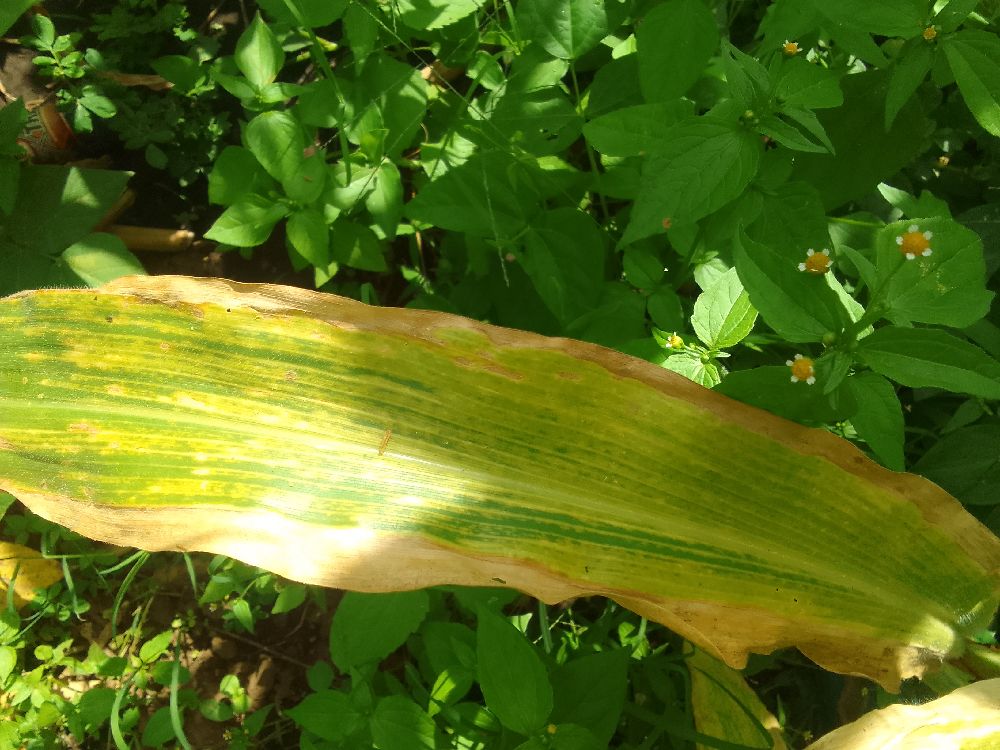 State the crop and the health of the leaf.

maize, maize lethal necrosis
